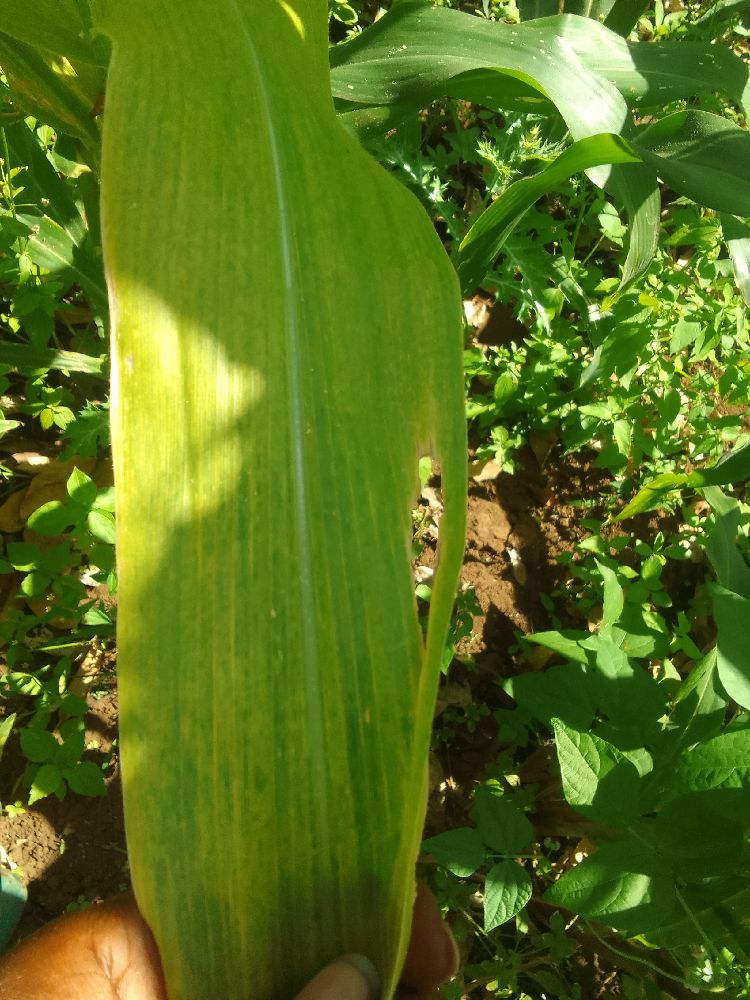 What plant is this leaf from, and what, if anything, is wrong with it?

maize, maize lethal necrosis
